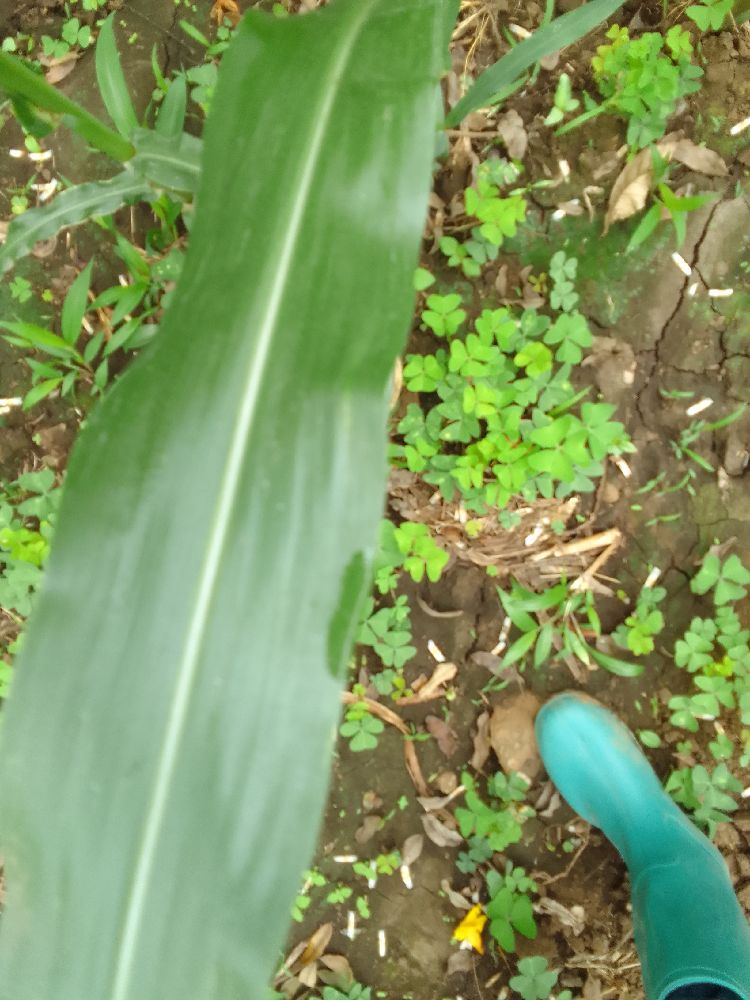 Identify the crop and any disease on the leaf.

maize, healthy
